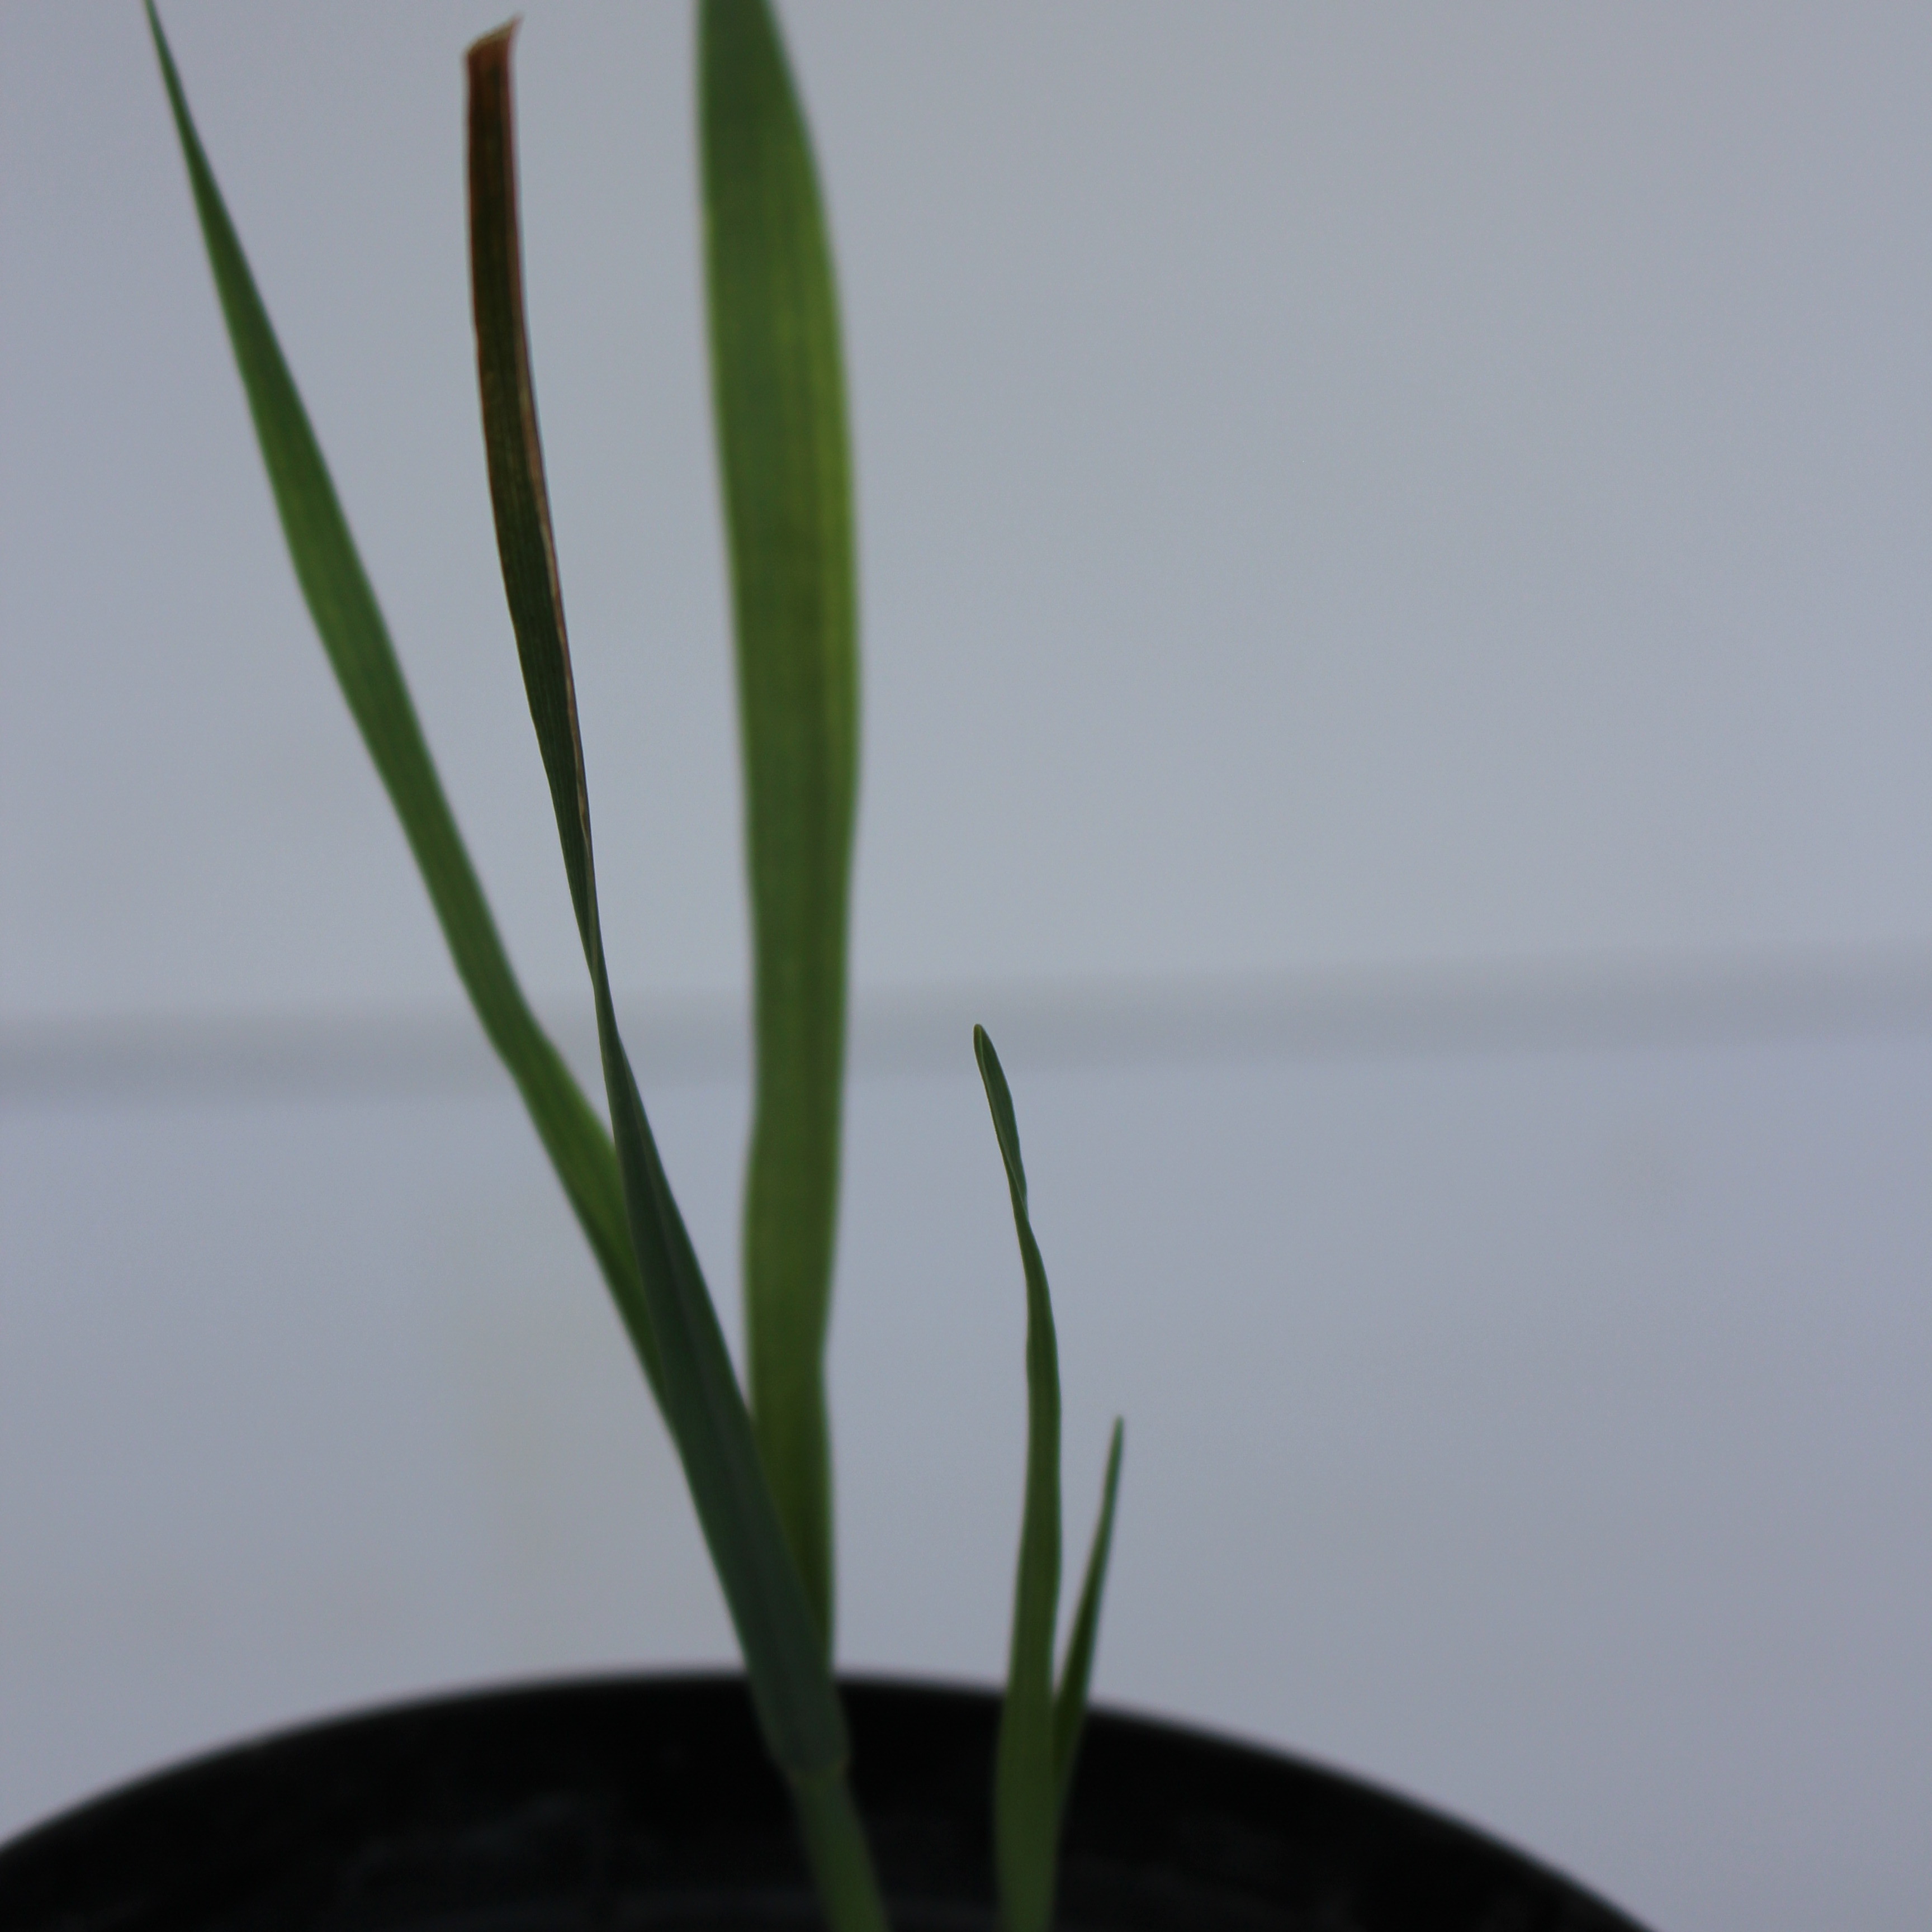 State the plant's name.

Avena sterilis
